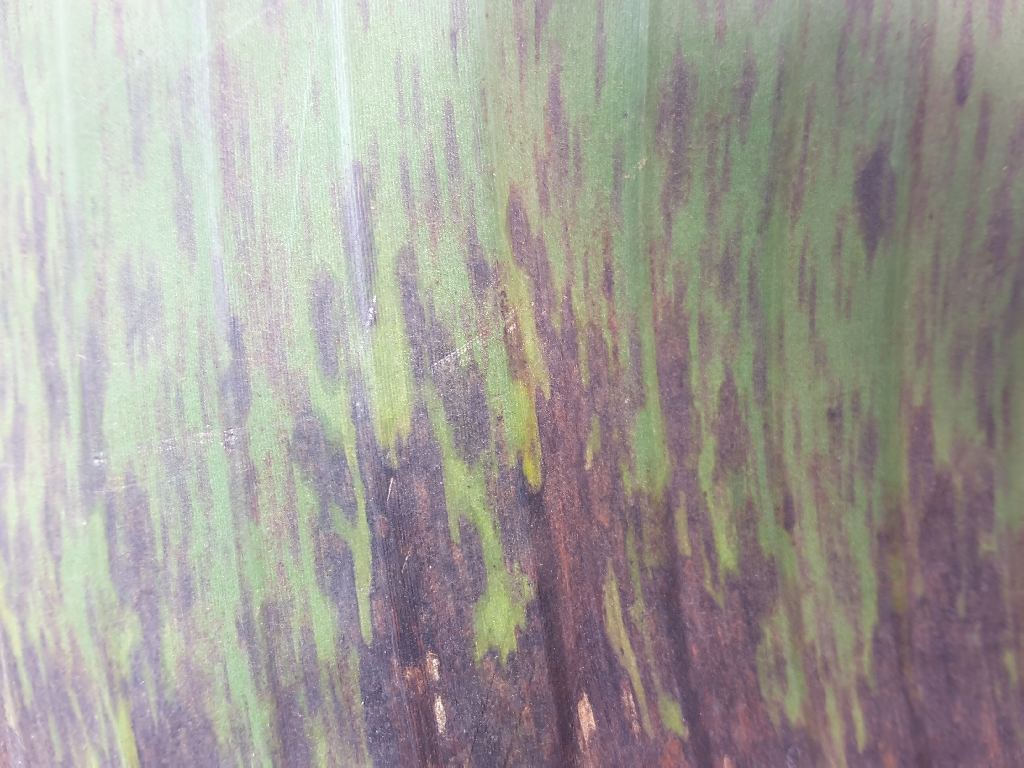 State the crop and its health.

banana, black sigatoka
